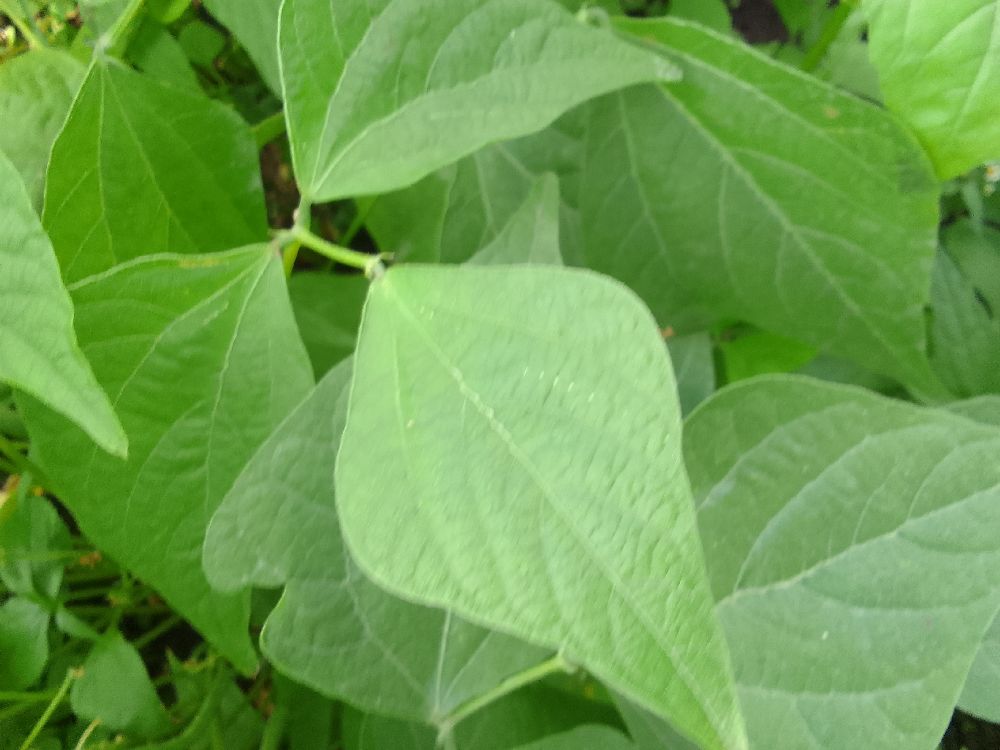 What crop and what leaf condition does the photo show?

common bean, healthy
